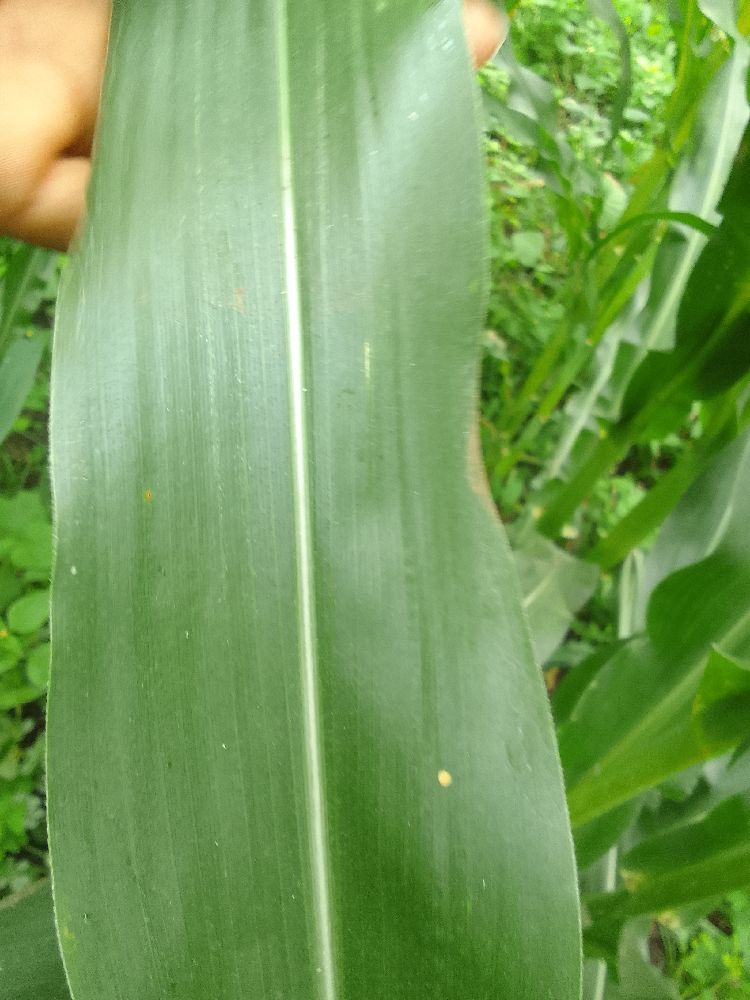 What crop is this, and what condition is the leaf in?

maize, healthy
